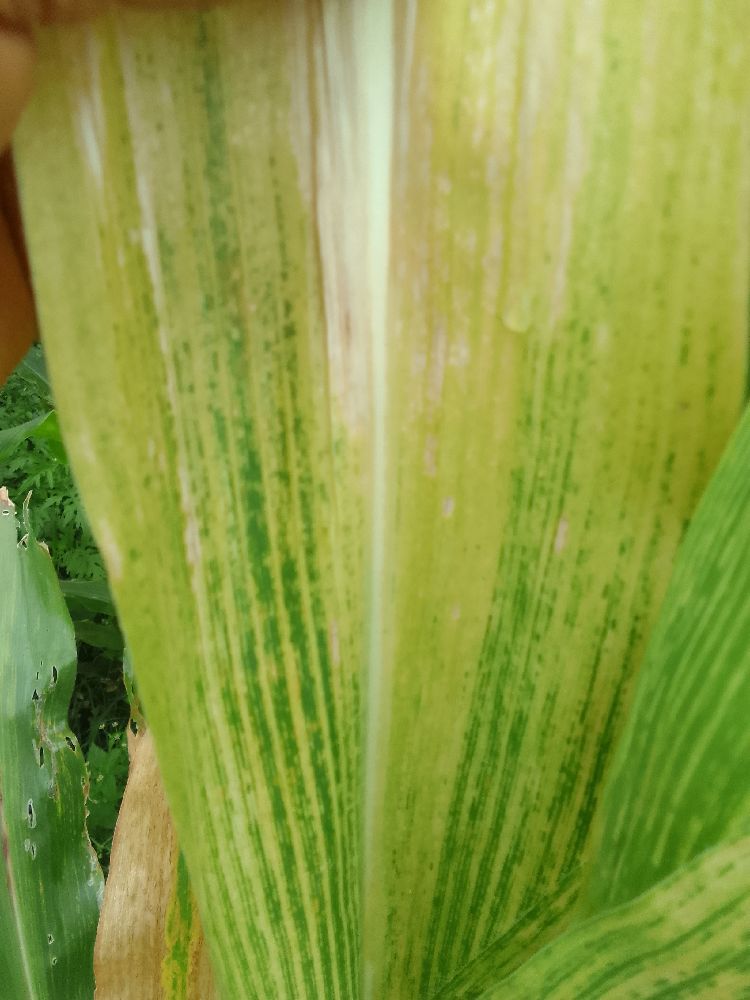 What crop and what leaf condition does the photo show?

maize, maize lethal necrosis
